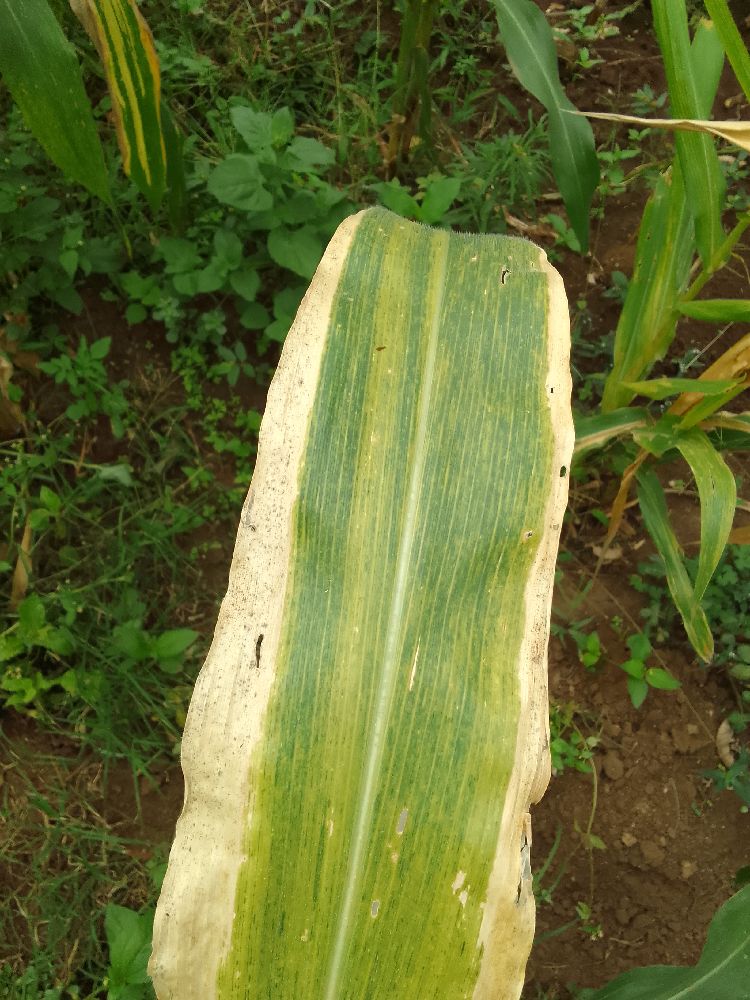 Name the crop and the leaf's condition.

maize, maize lethal necrosis
